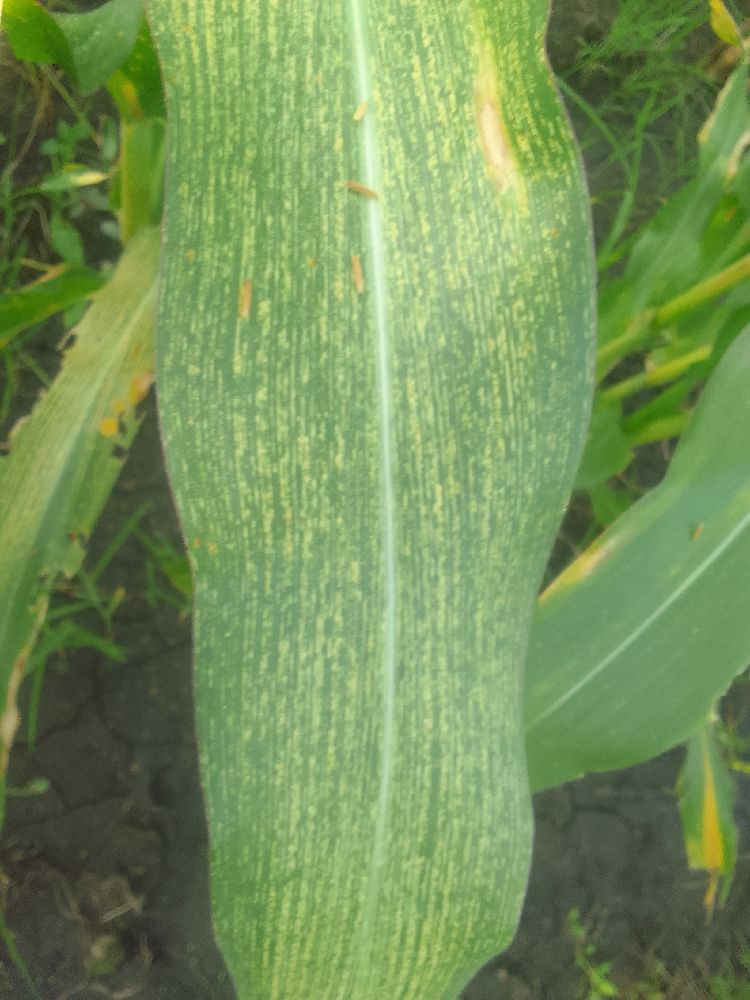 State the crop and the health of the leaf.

maize, maize streak virus
